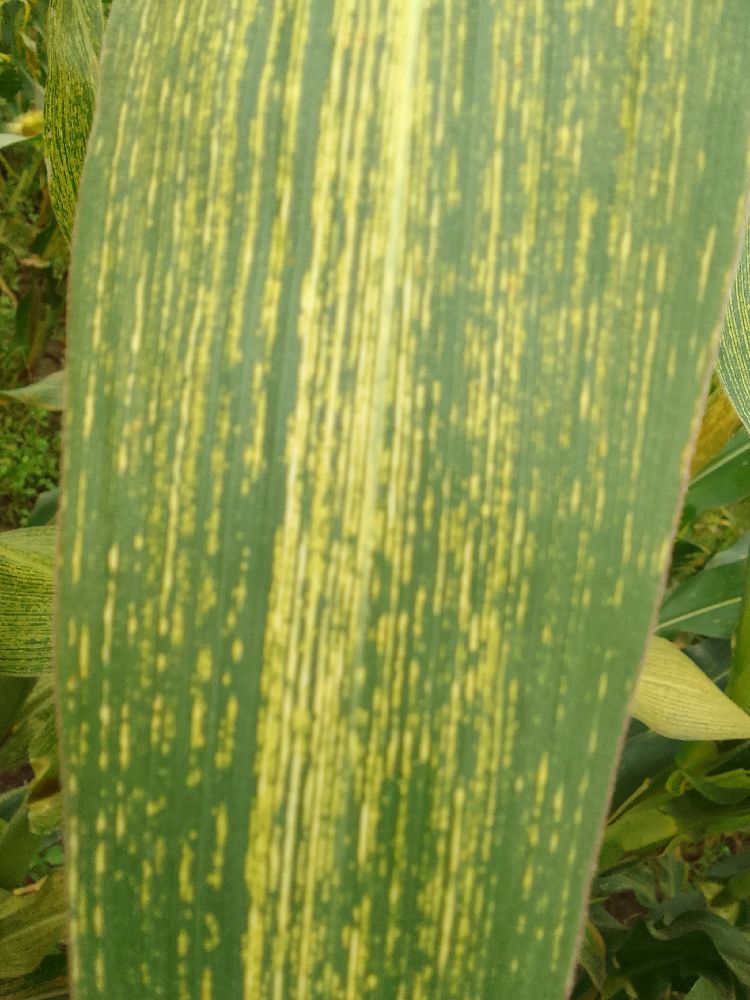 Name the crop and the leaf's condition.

maize, maize streak virus
